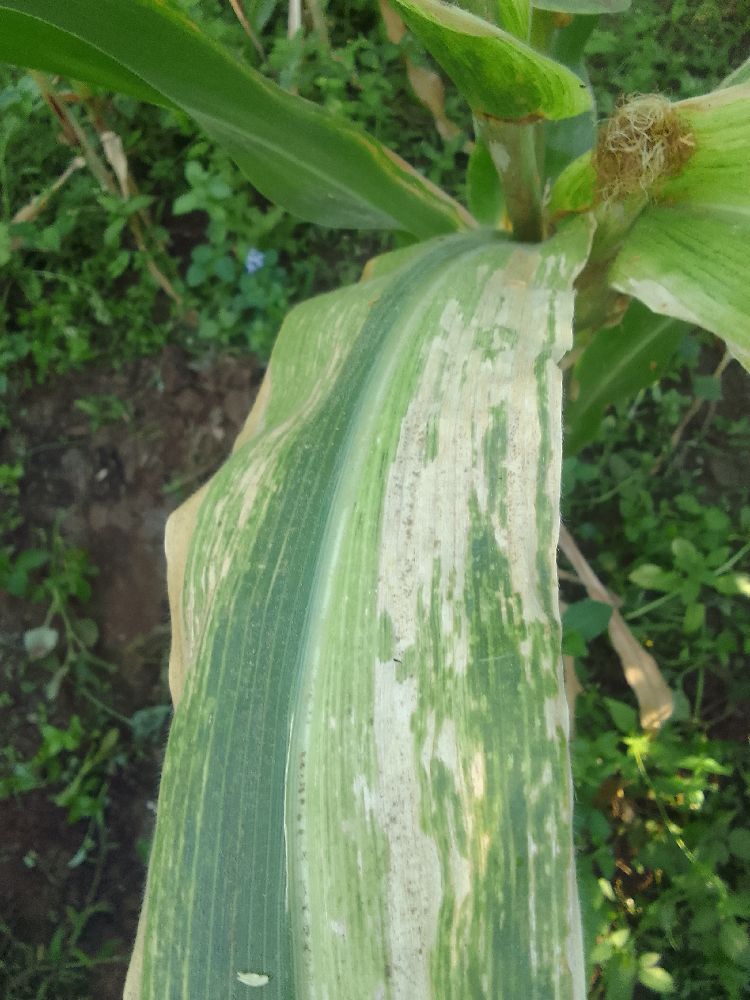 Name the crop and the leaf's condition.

maize, maize lethal necrosis
